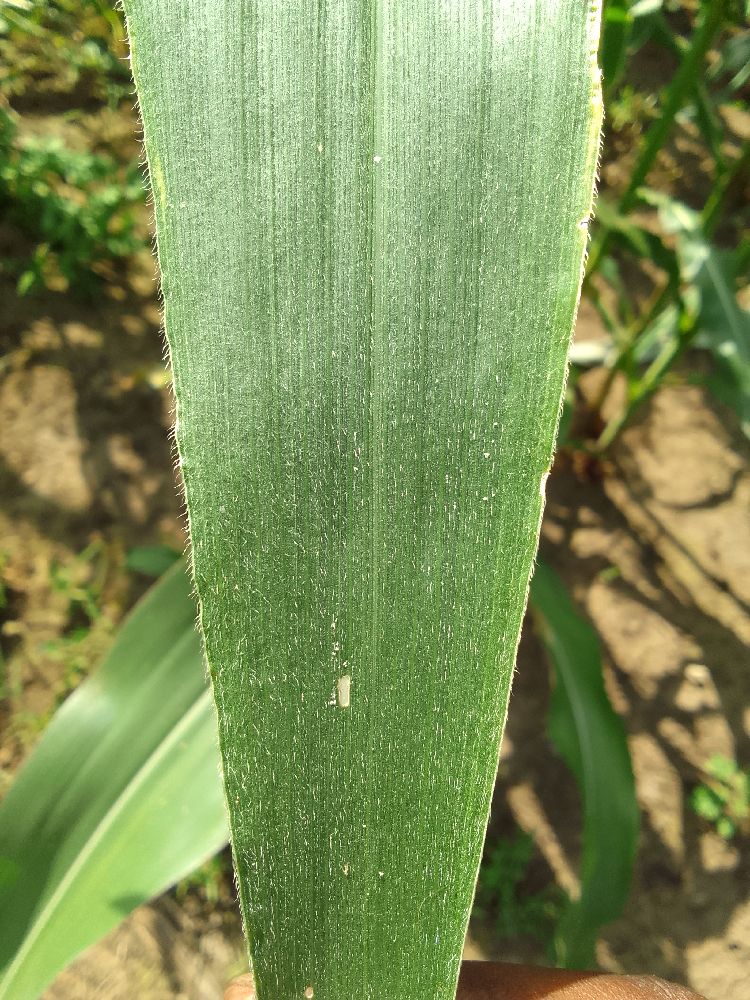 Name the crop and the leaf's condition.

maize, healthy
